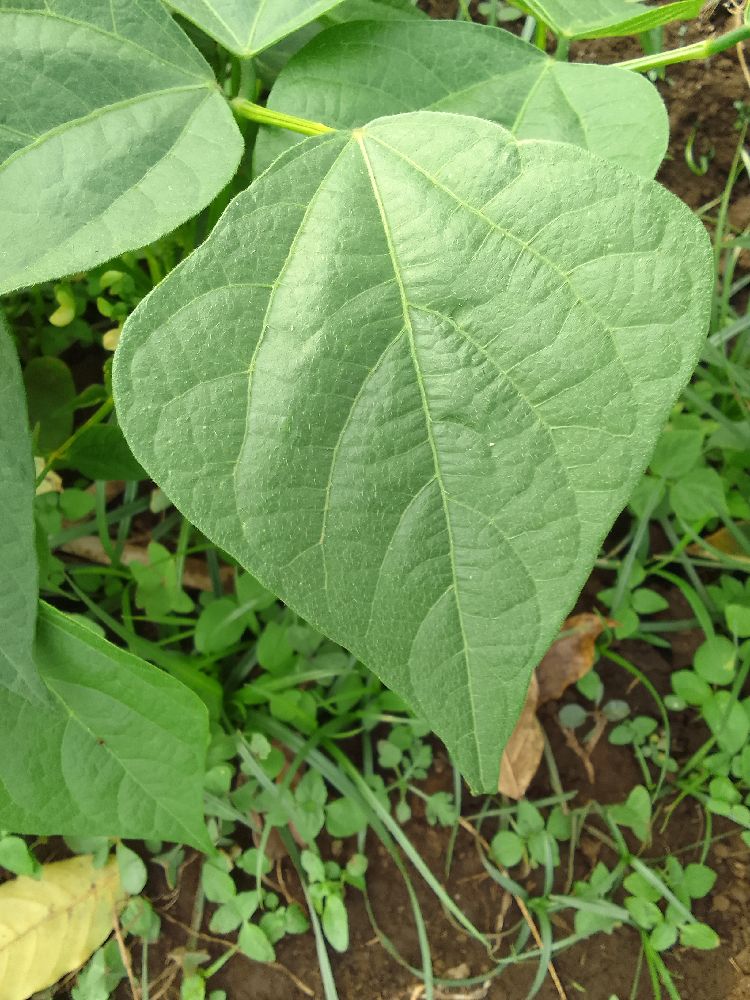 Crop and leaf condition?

maize, healthy
